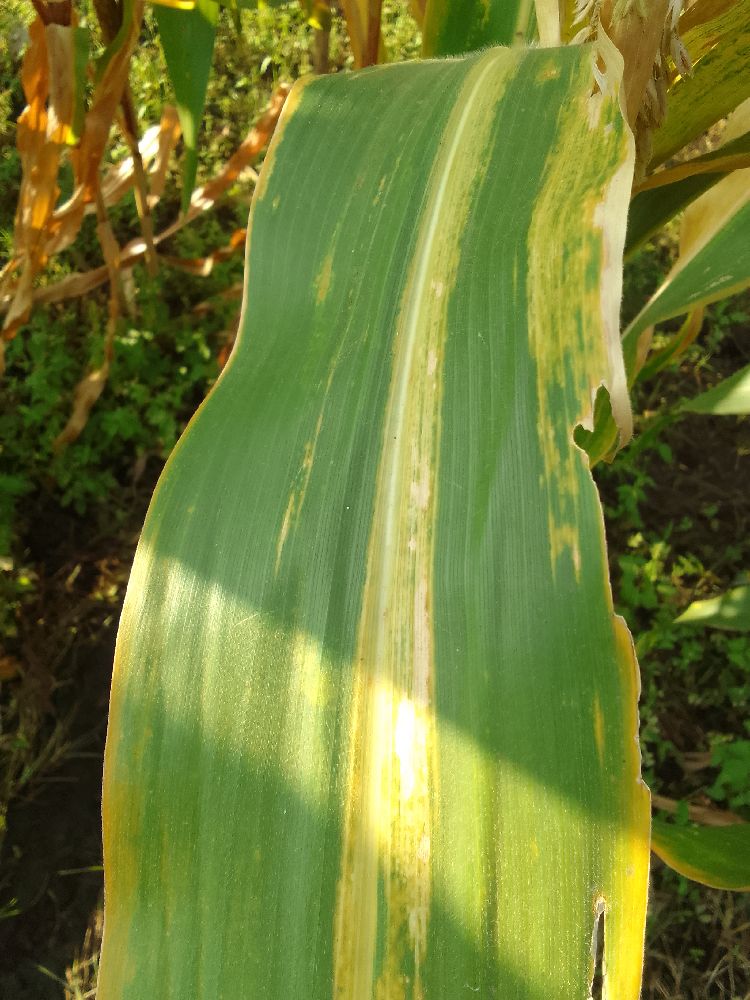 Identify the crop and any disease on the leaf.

maize, maize lethal necrosis
